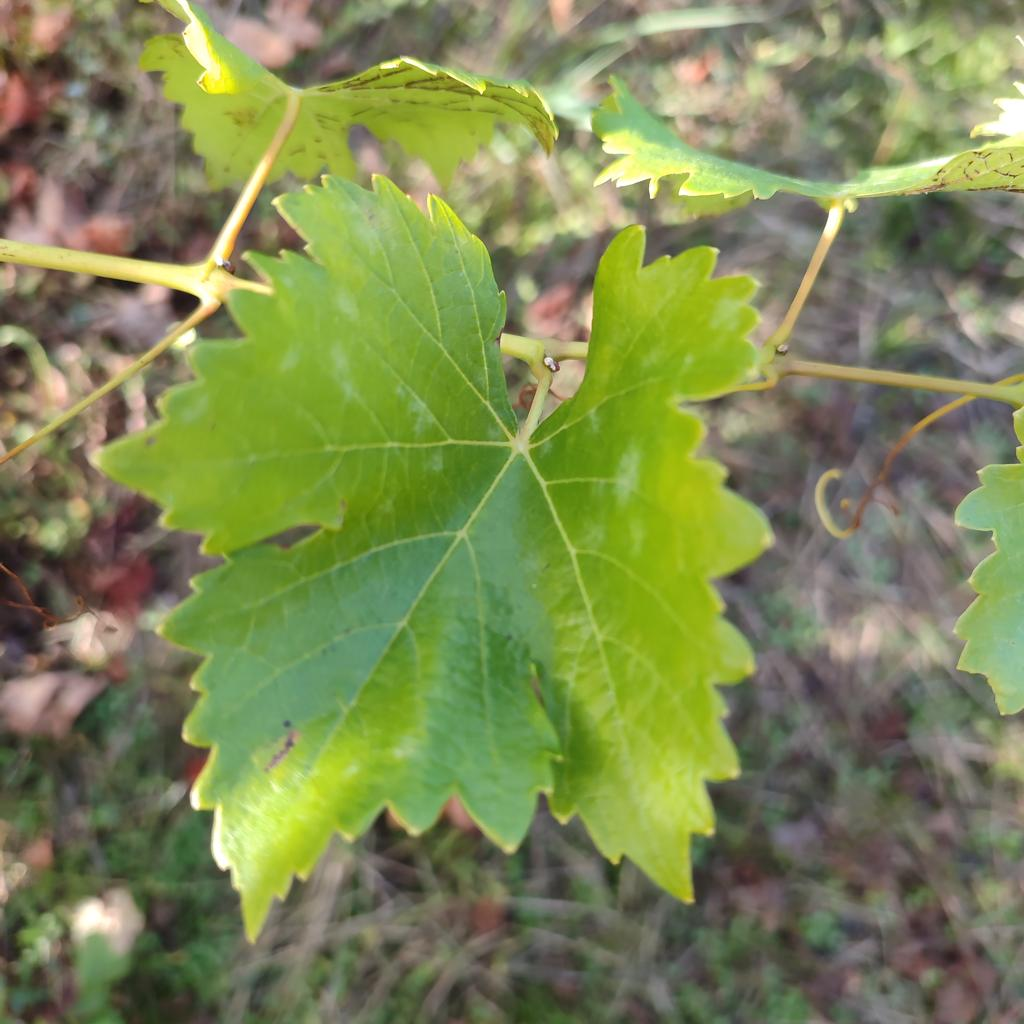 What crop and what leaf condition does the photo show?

grapevine, powdery mildew
